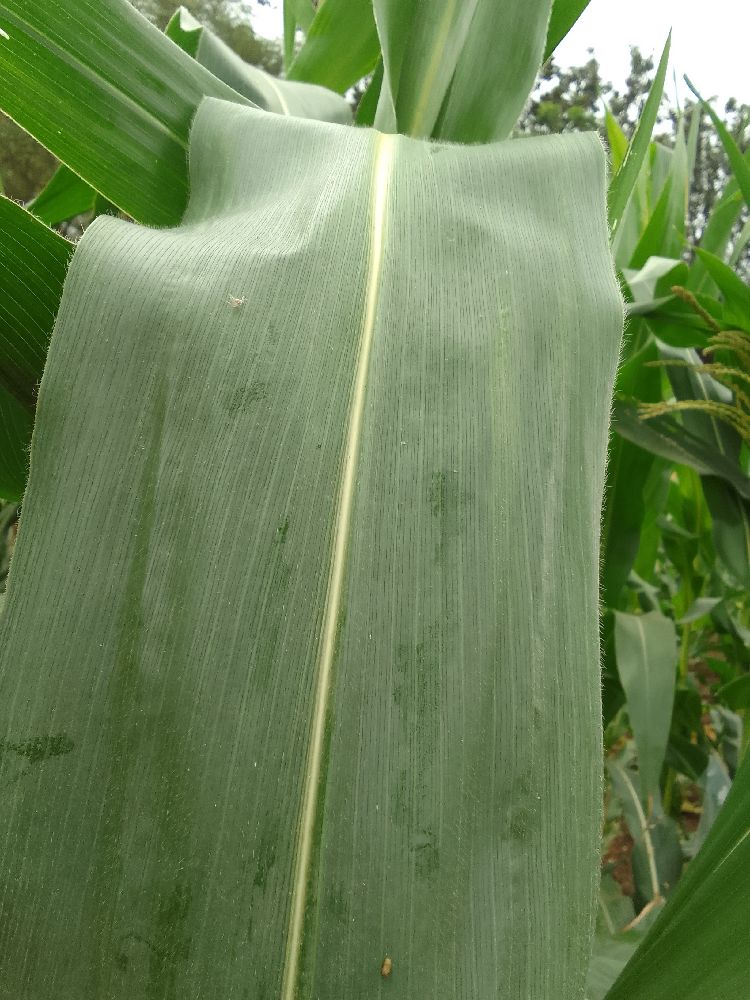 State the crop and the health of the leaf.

maize, healthy
